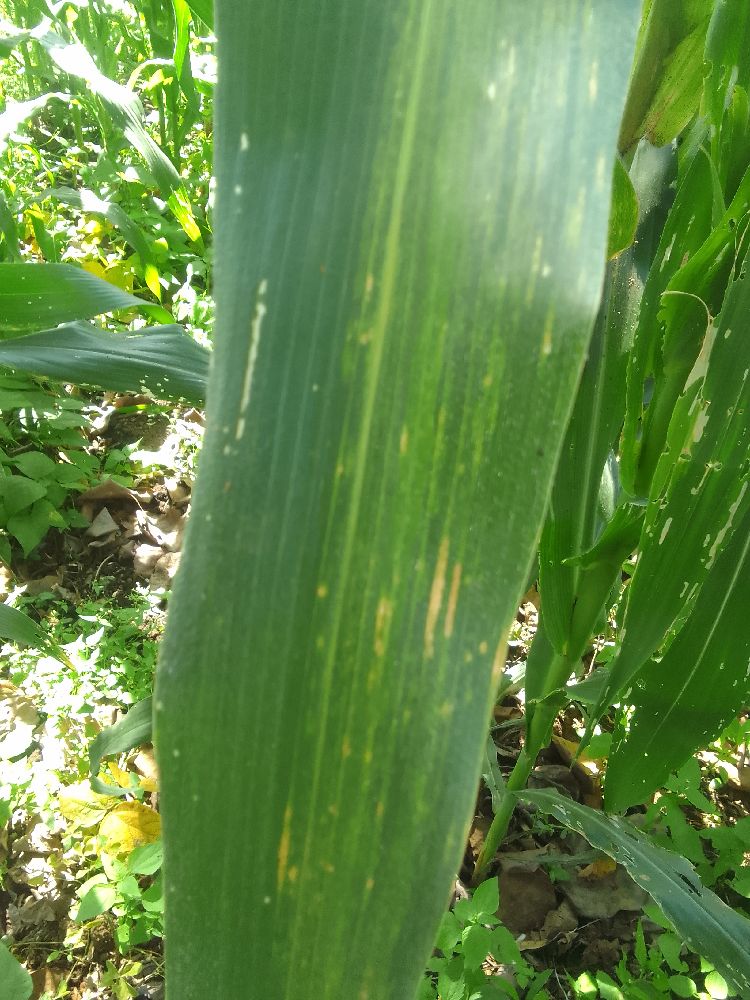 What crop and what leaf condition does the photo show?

maize, maize lethal necrosis
